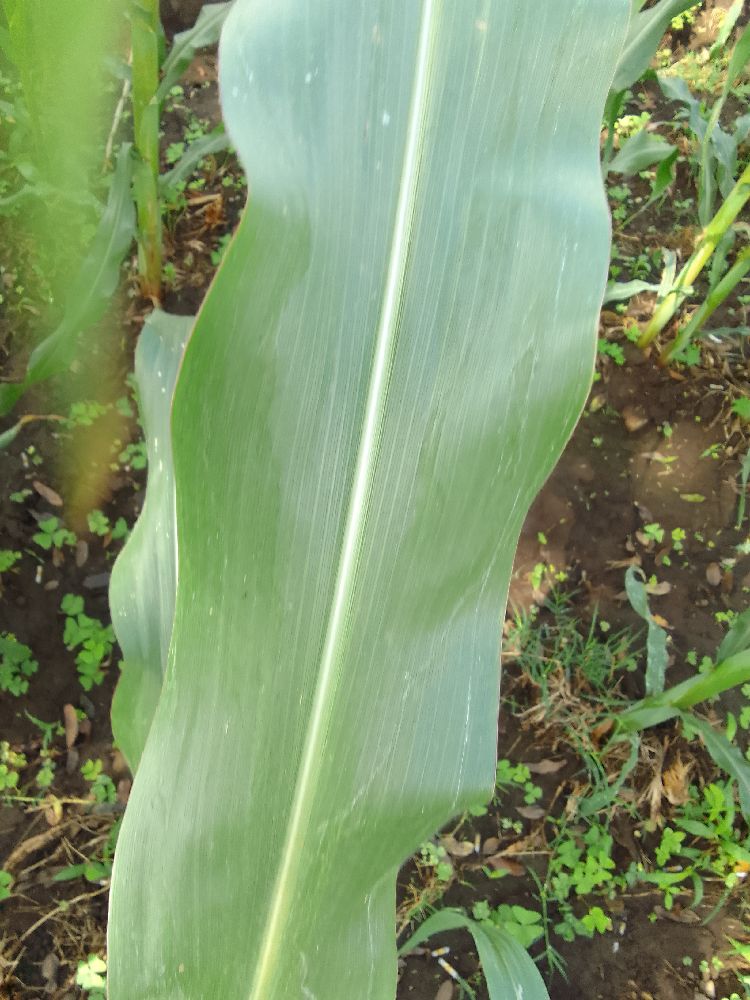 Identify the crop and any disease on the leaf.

maize, healthy
